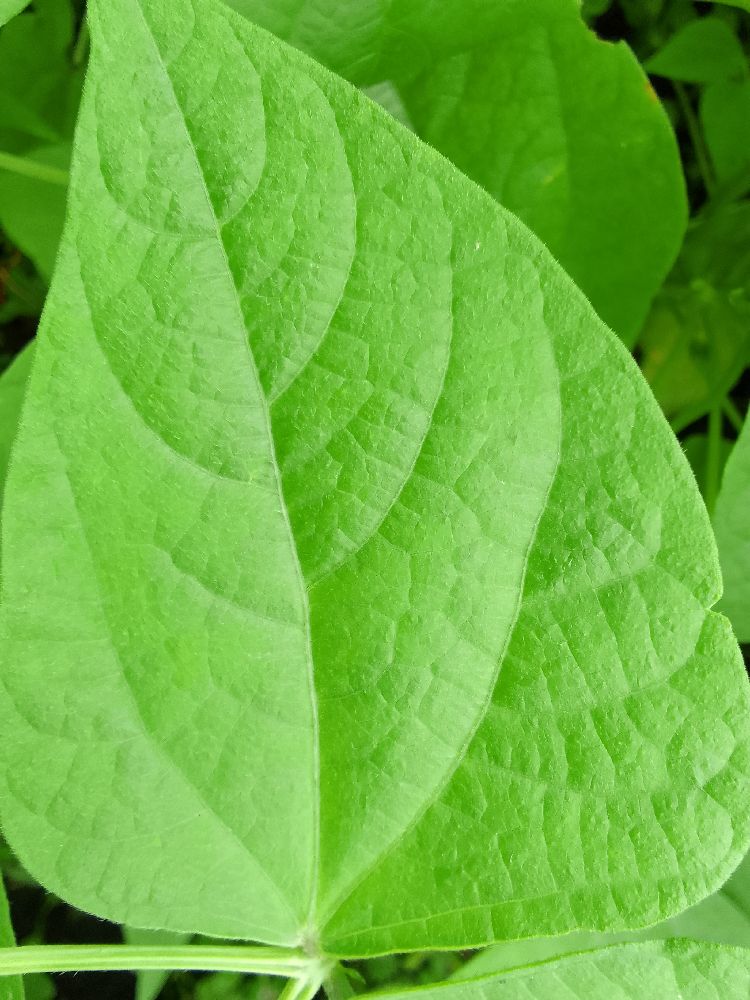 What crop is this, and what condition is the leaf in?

common bean, healthy
